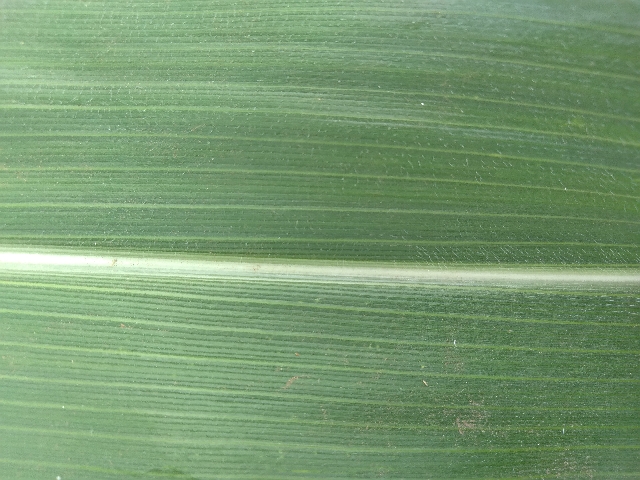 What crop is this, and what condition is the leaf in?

maize, healthy
